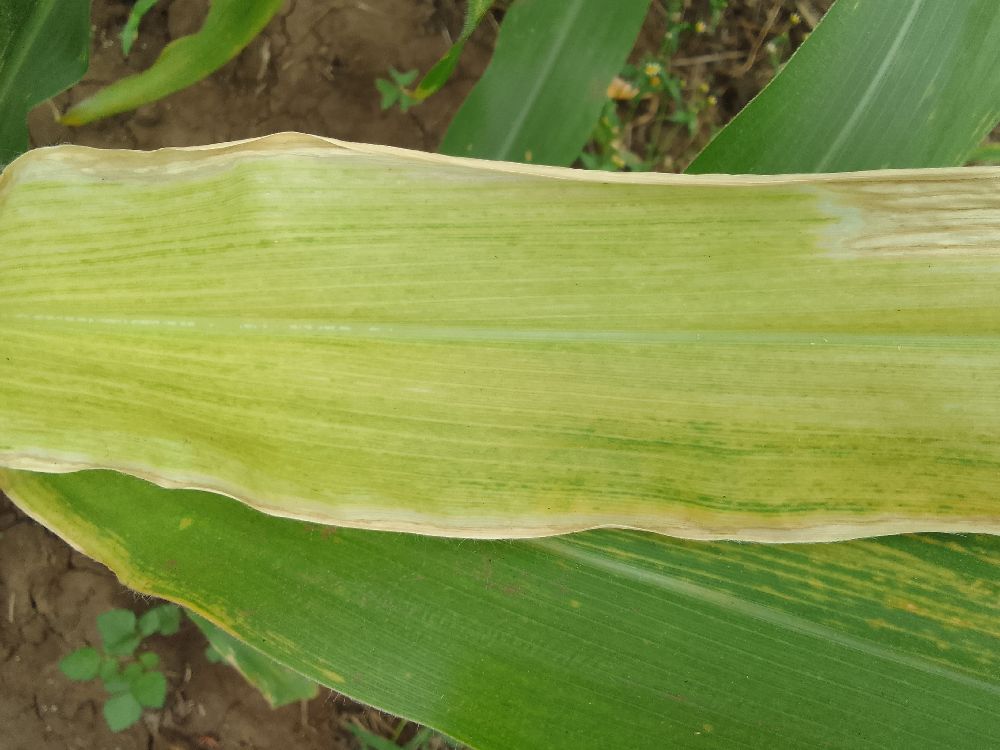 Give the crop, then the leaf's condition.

maize, maize lethal necrosis
